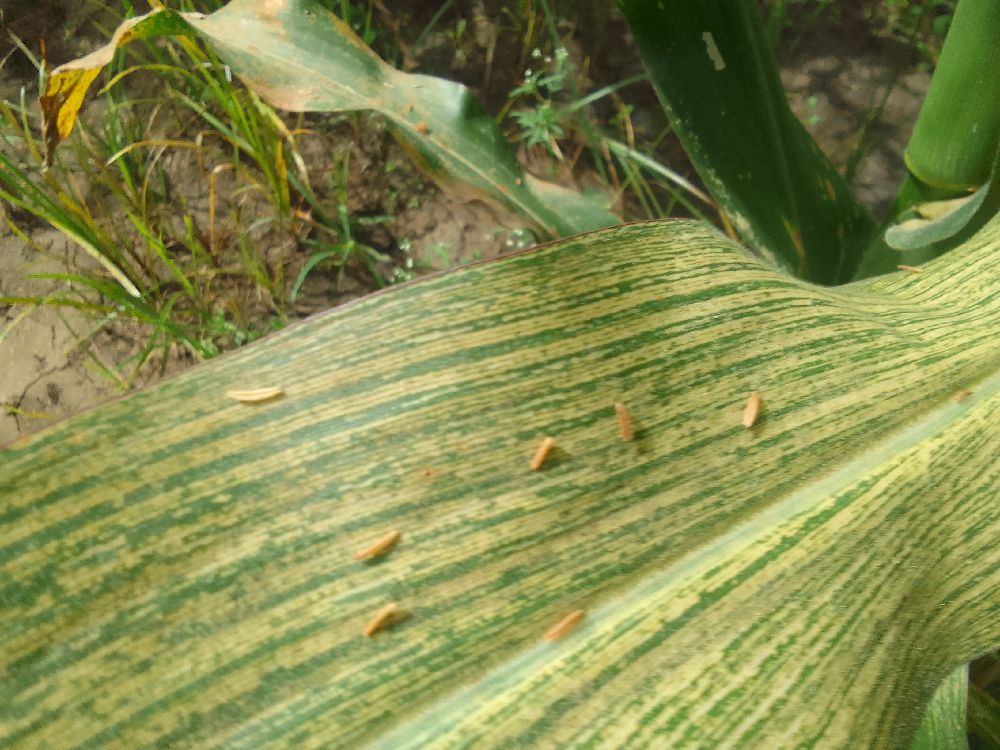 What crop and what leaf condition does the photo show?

maize, maize streak virus
